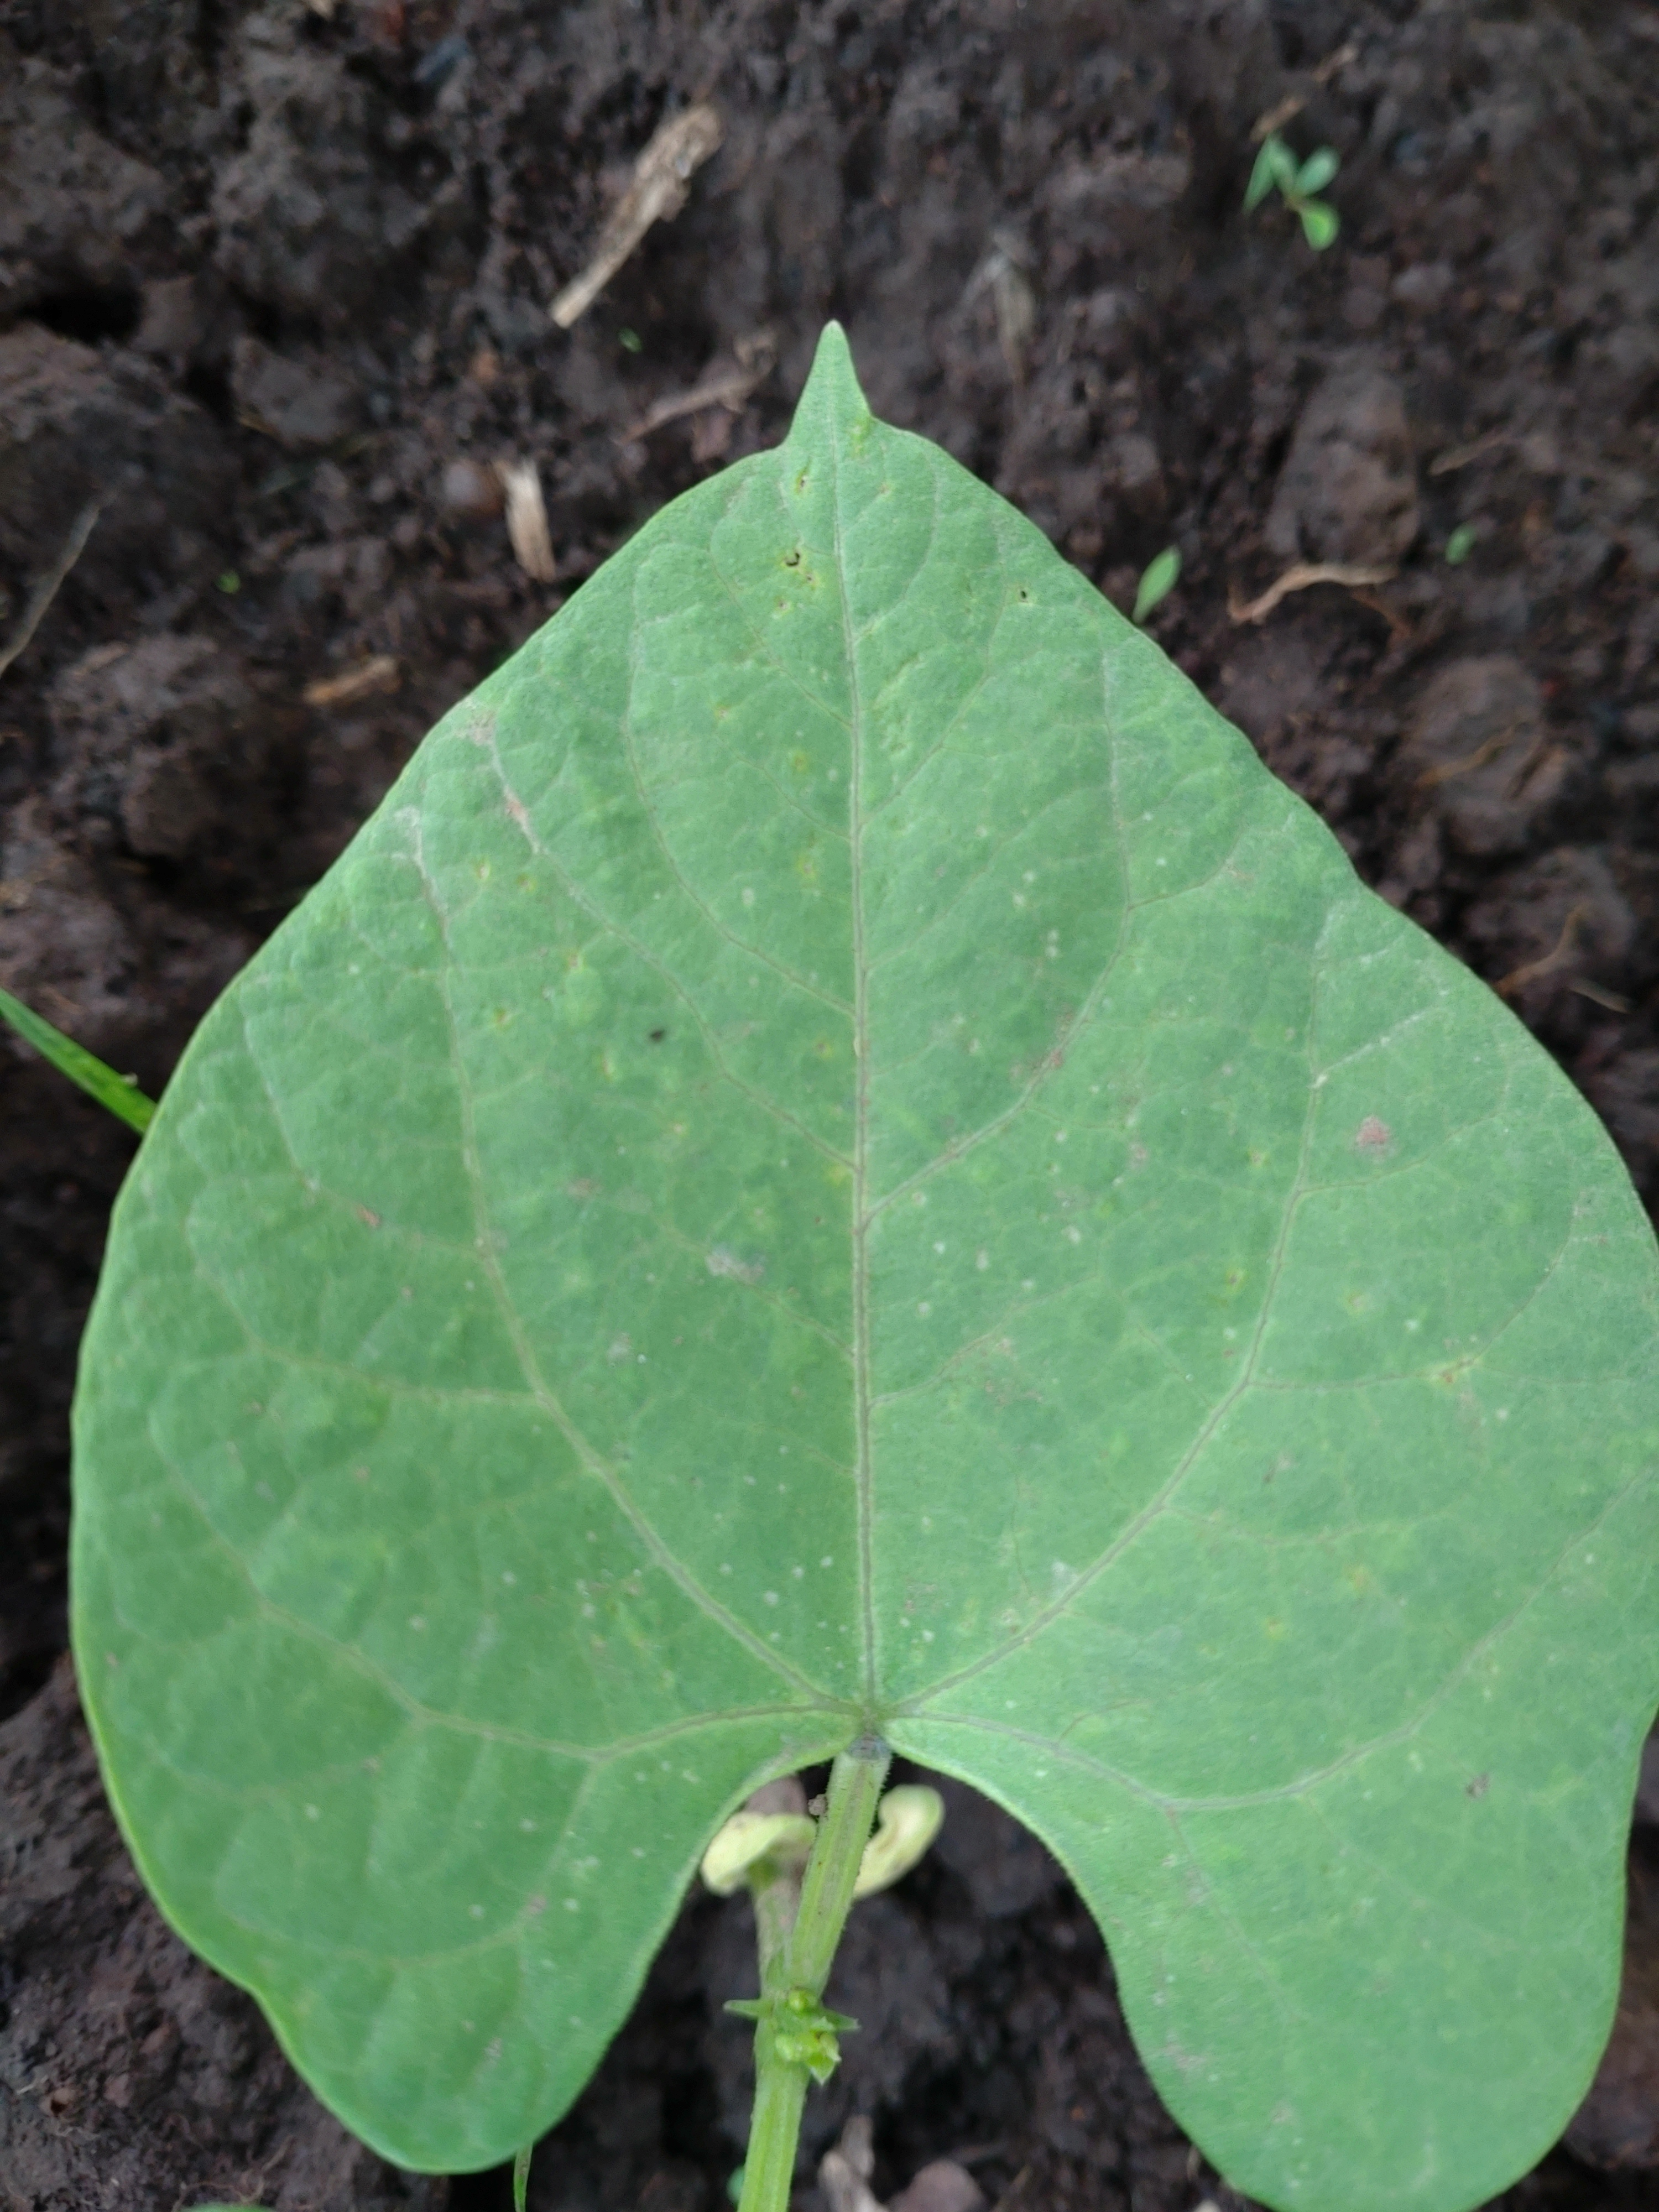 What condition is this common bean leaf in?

healthy
